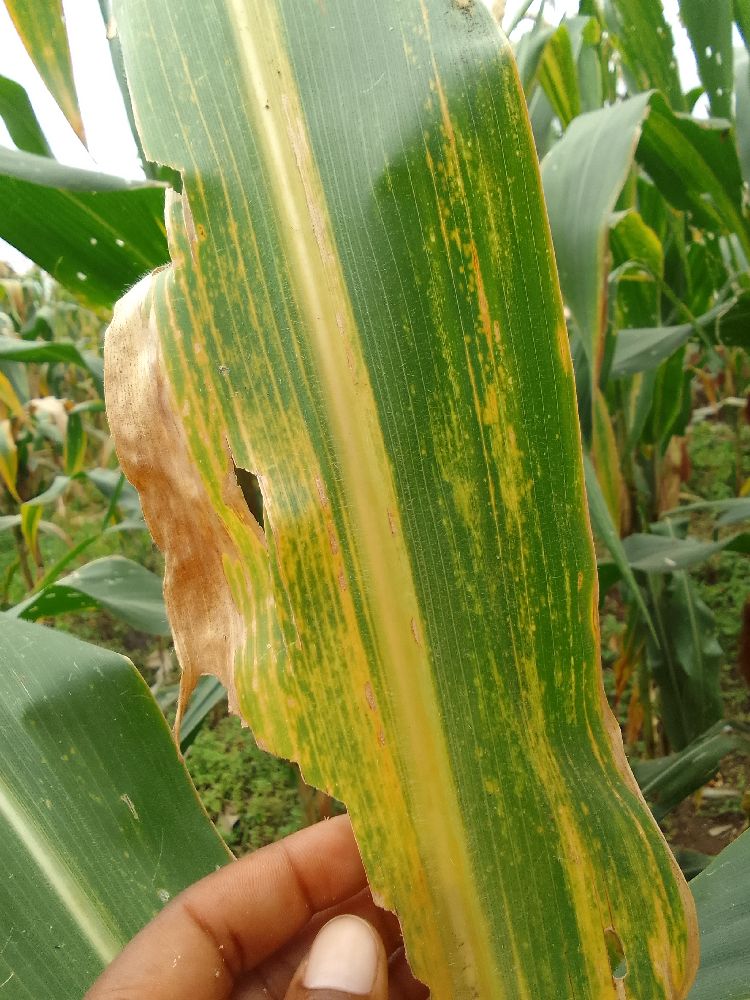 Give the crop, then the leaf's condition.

maize, maize lethal necrosis
